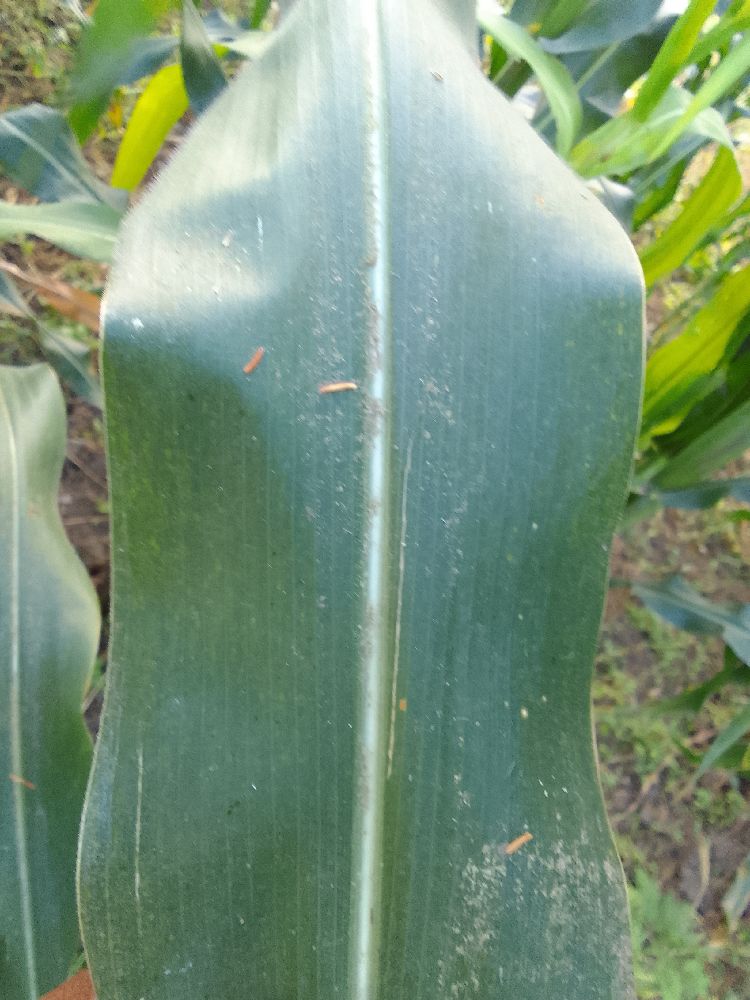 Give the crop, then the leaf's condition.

maize, healthy
